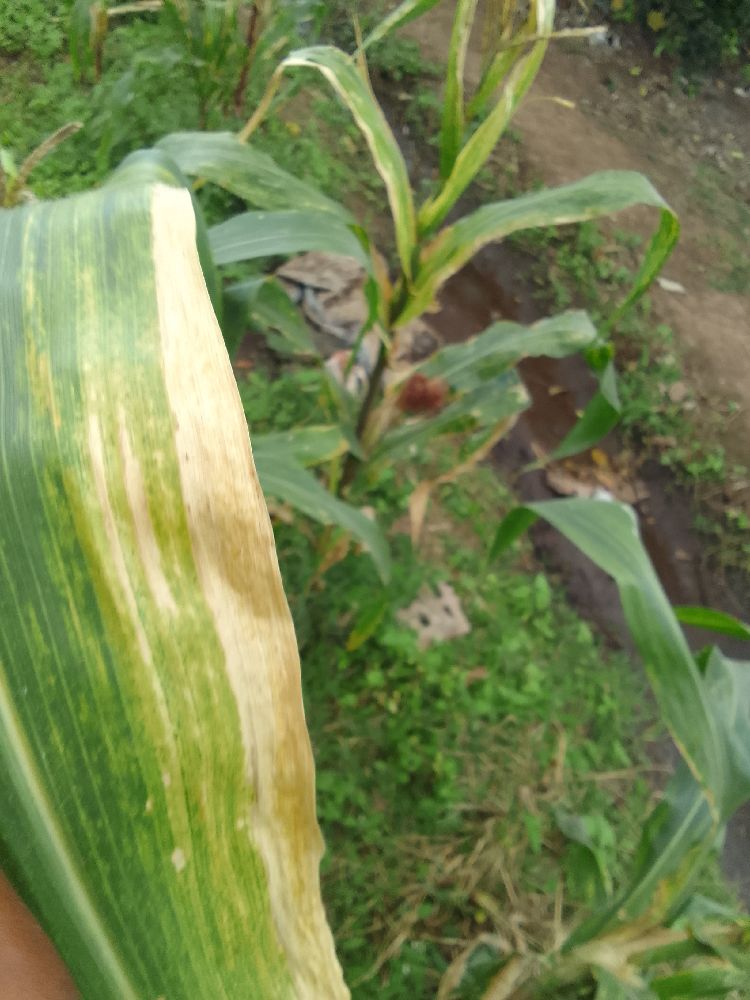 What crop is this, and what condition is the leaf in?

maize, maize lethal necrosis
